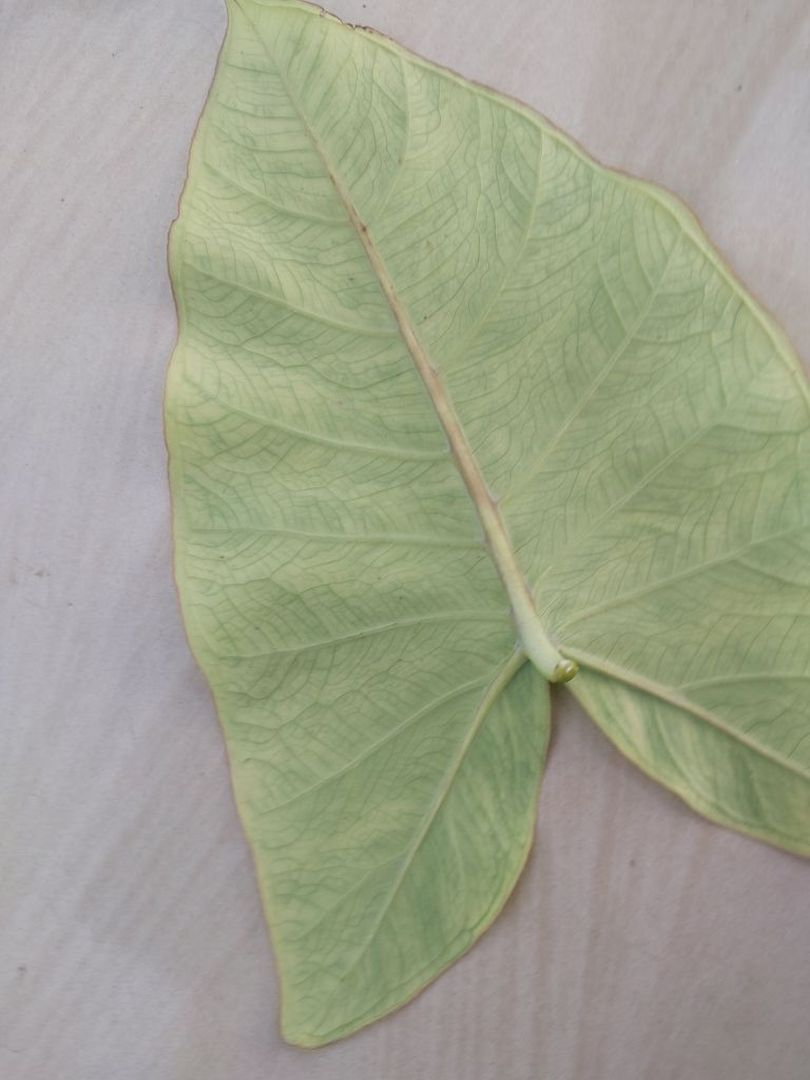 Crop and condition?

taro, mosaic
